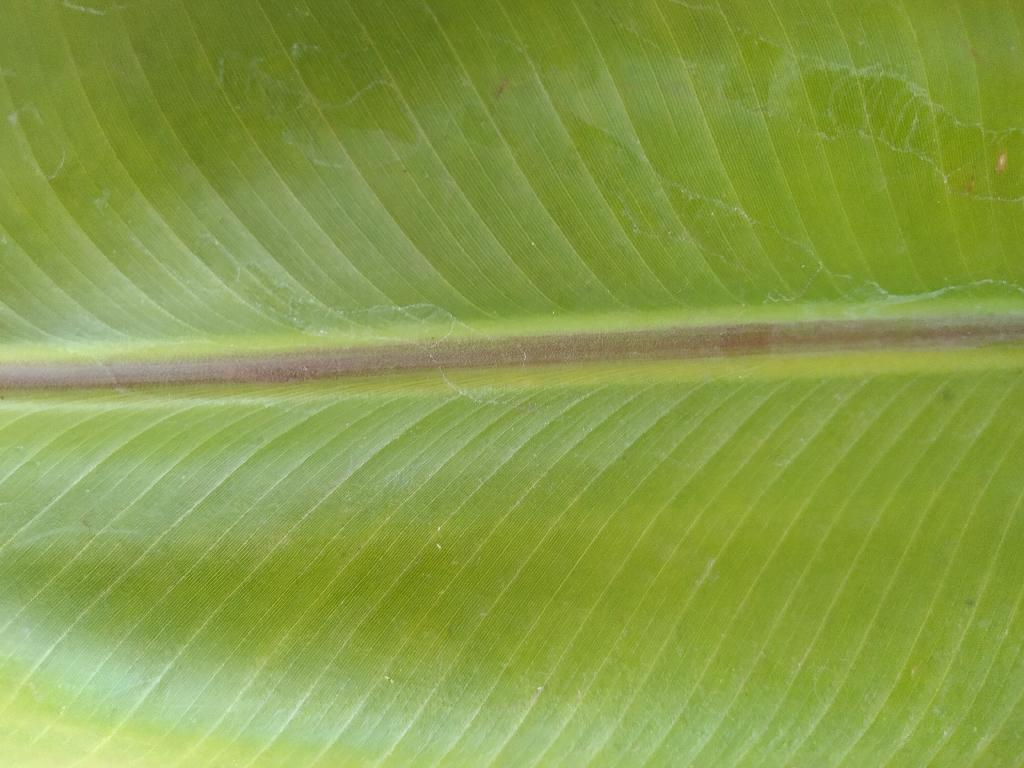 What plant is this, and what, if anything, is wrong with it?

banana, healthy
